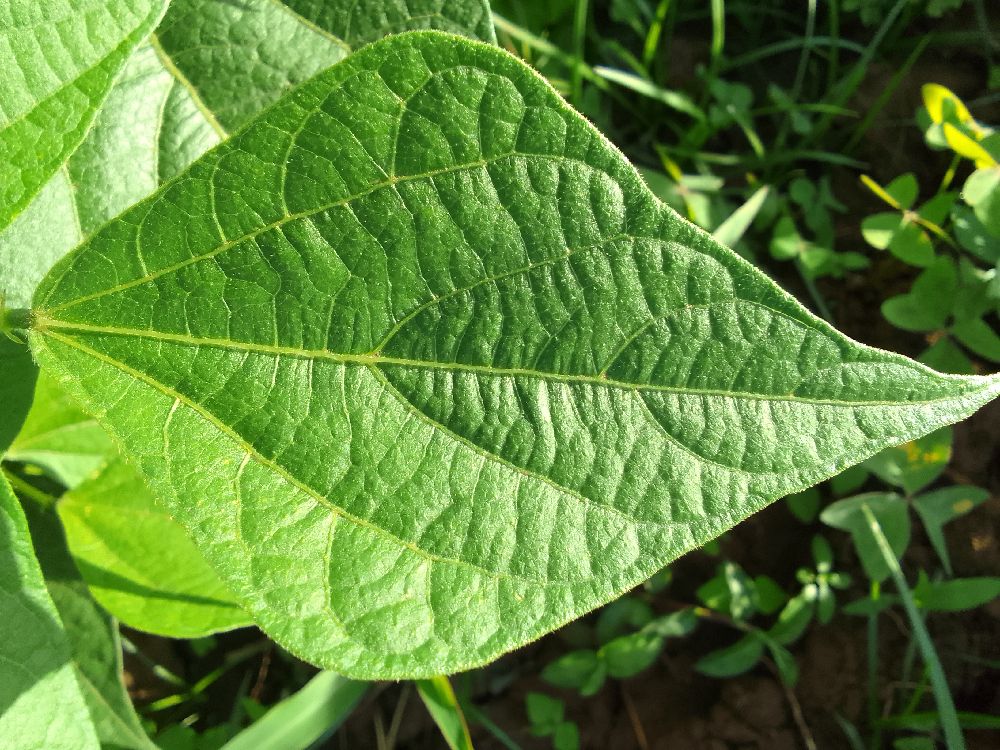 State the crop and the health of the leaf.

common bean, healthy
